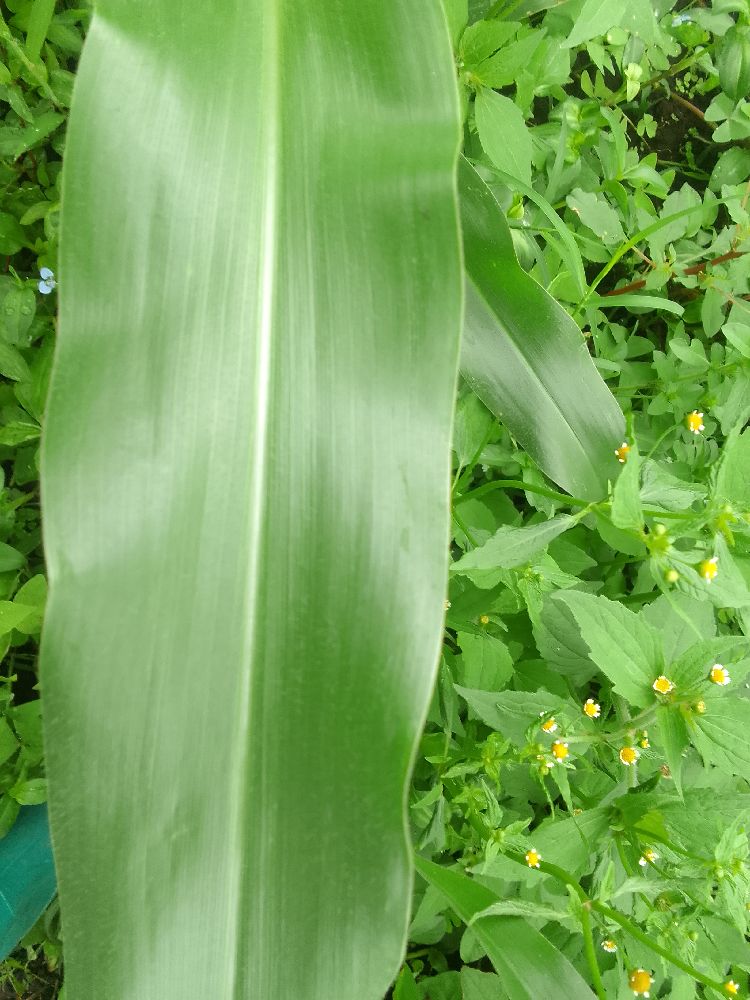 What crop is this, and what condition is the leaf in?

maize, healthy
